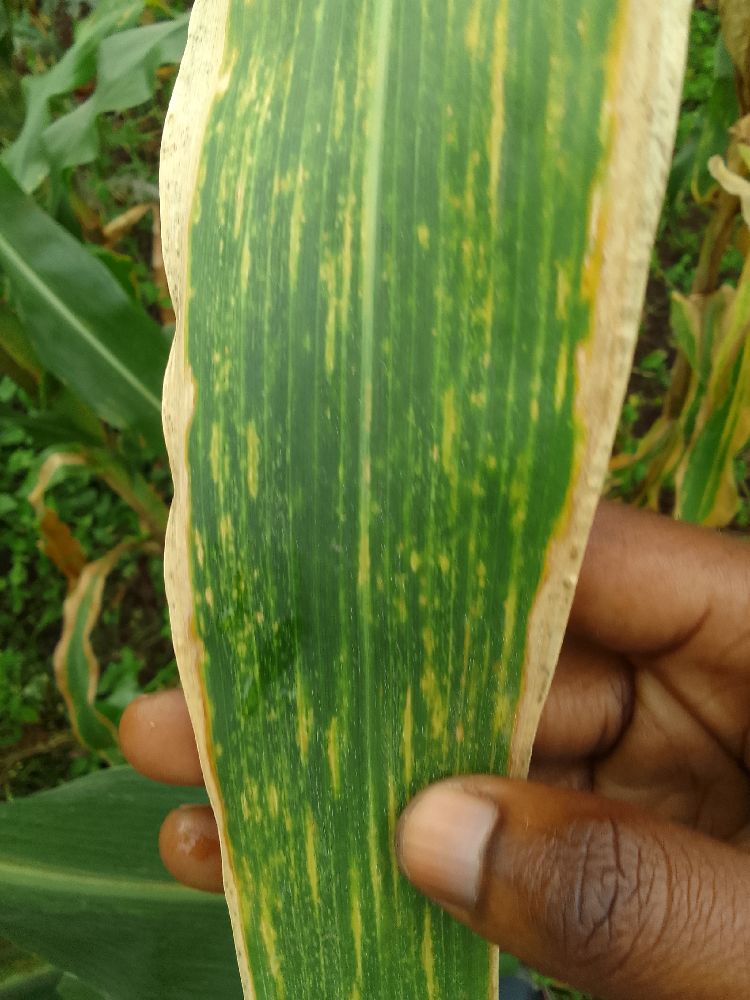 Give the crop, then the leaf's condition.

maize, maize lethal necrosis
